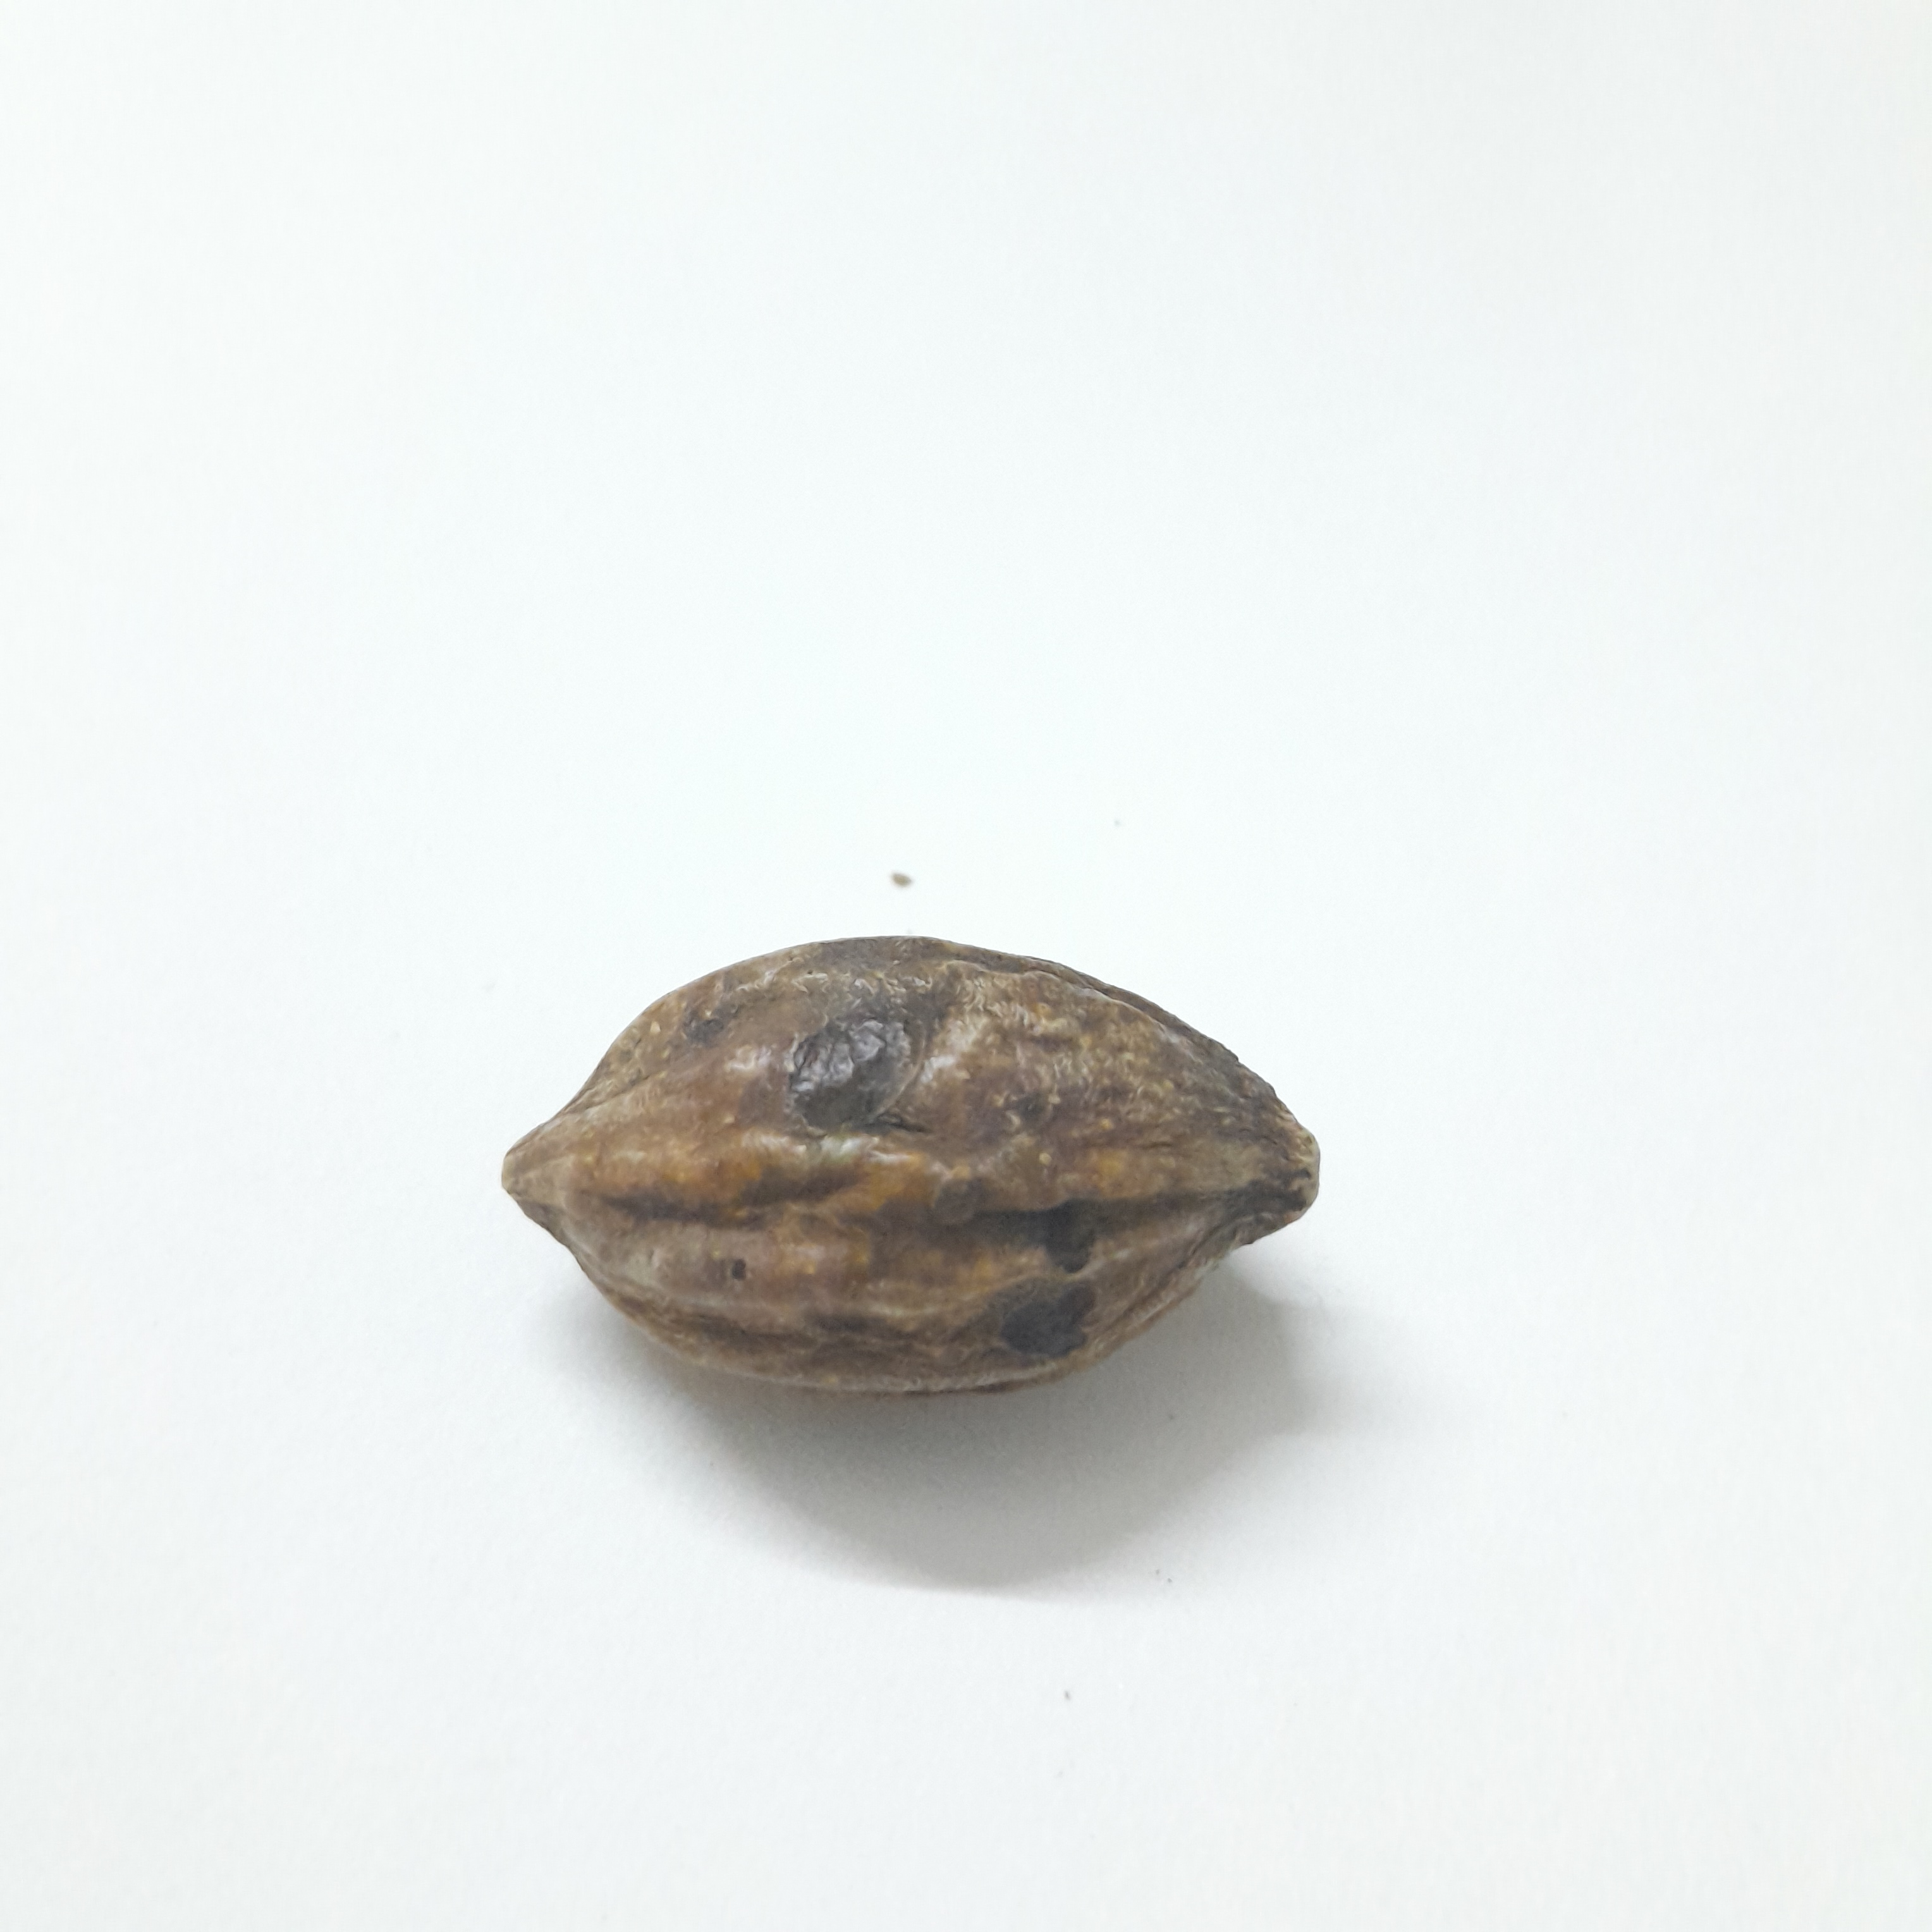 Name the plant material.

hirdaa
